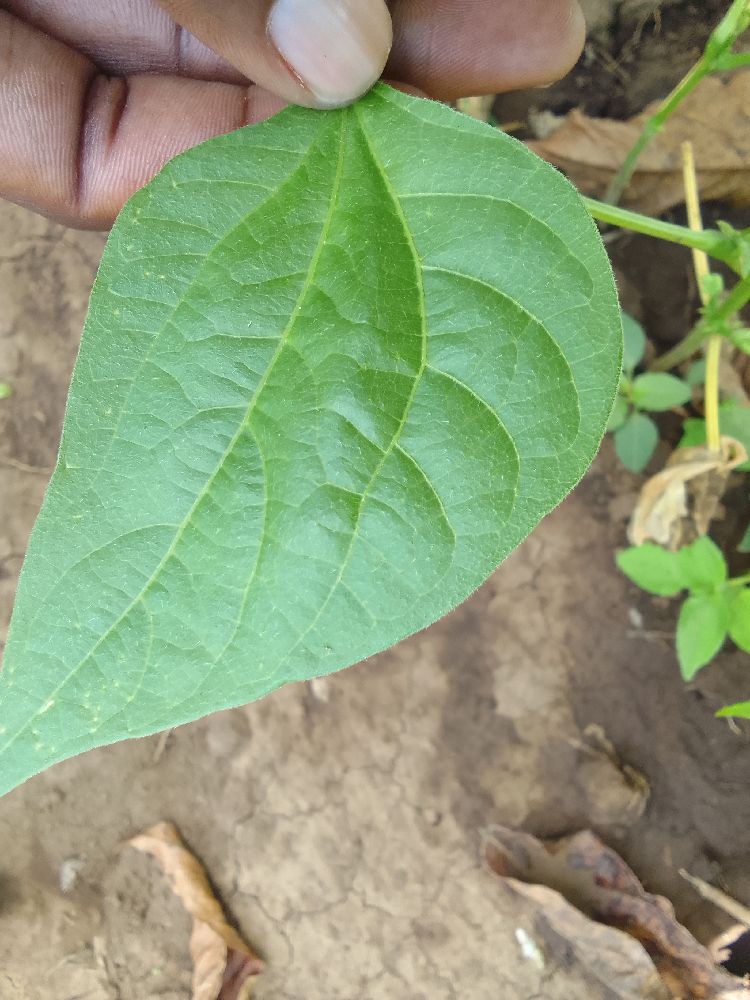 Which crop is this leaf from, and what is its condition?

common bean, healthy
